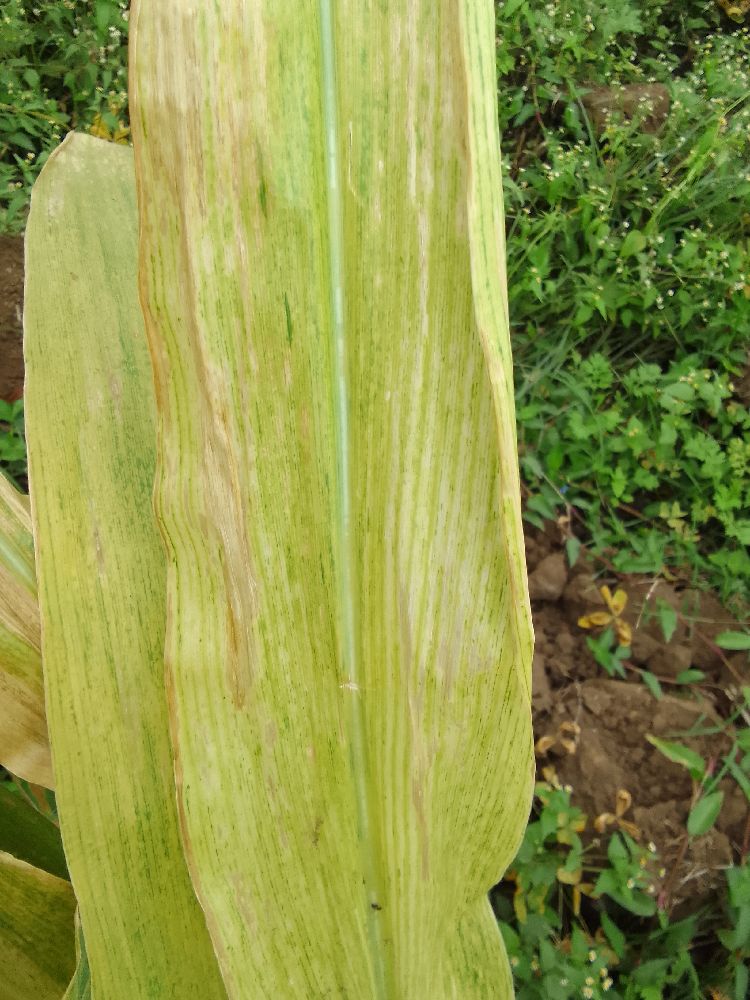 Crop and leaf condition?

maize, maize lethal necrosis
